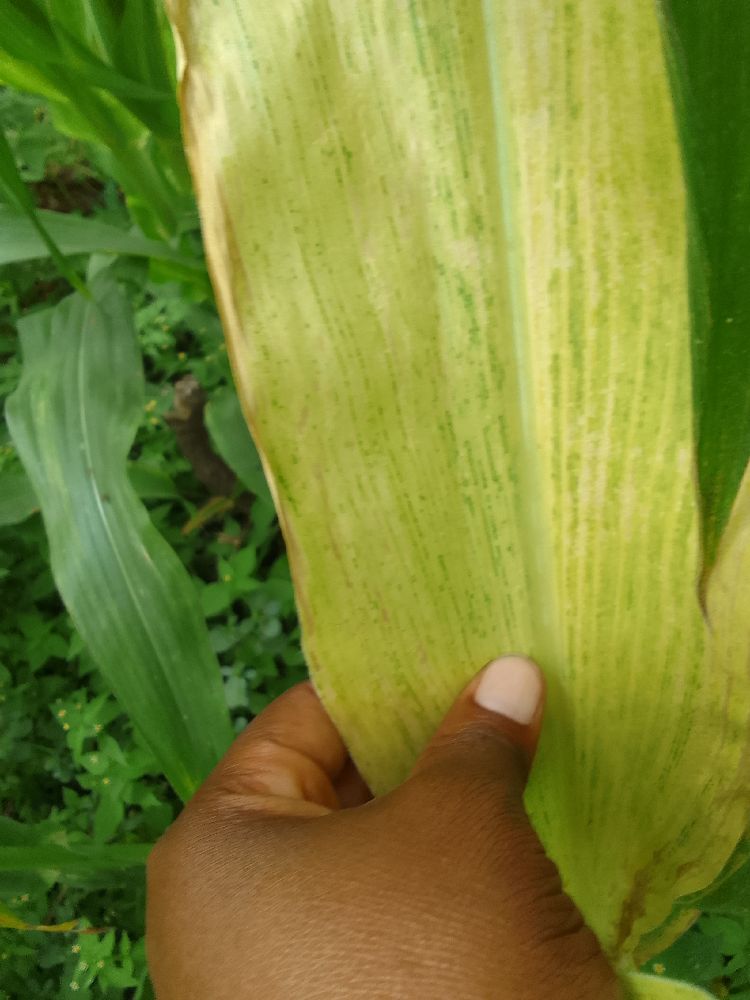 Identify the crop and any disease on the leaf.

maize, maize lethal necrosis
